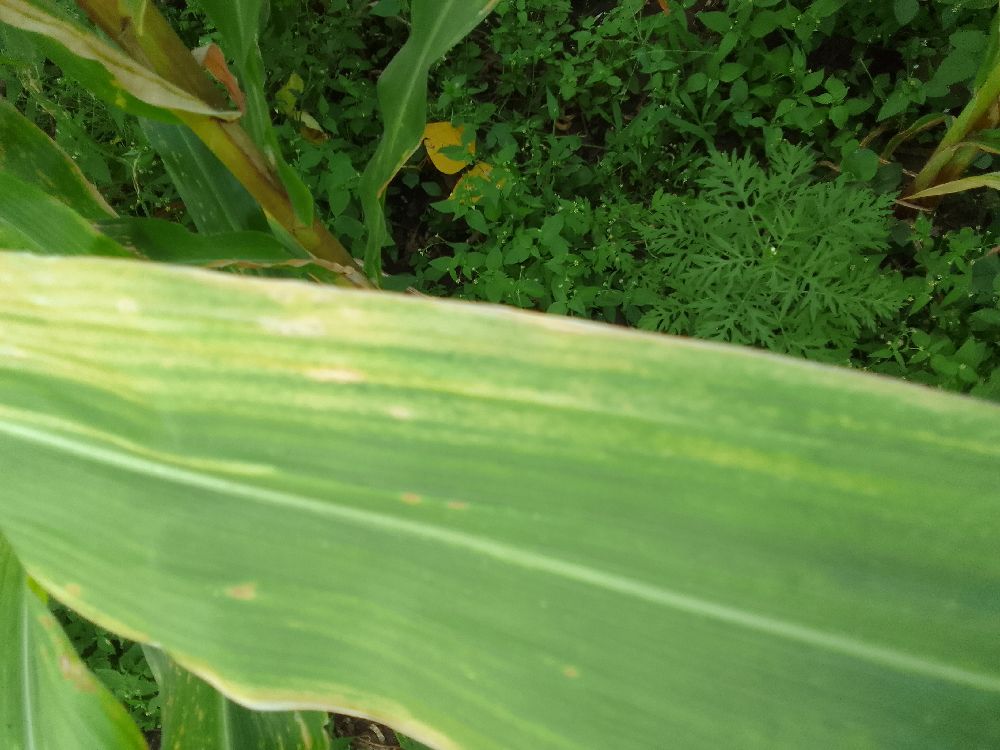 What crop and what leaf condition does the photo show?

maize, maize lethal necrosis
